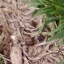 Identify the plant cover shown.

grass
